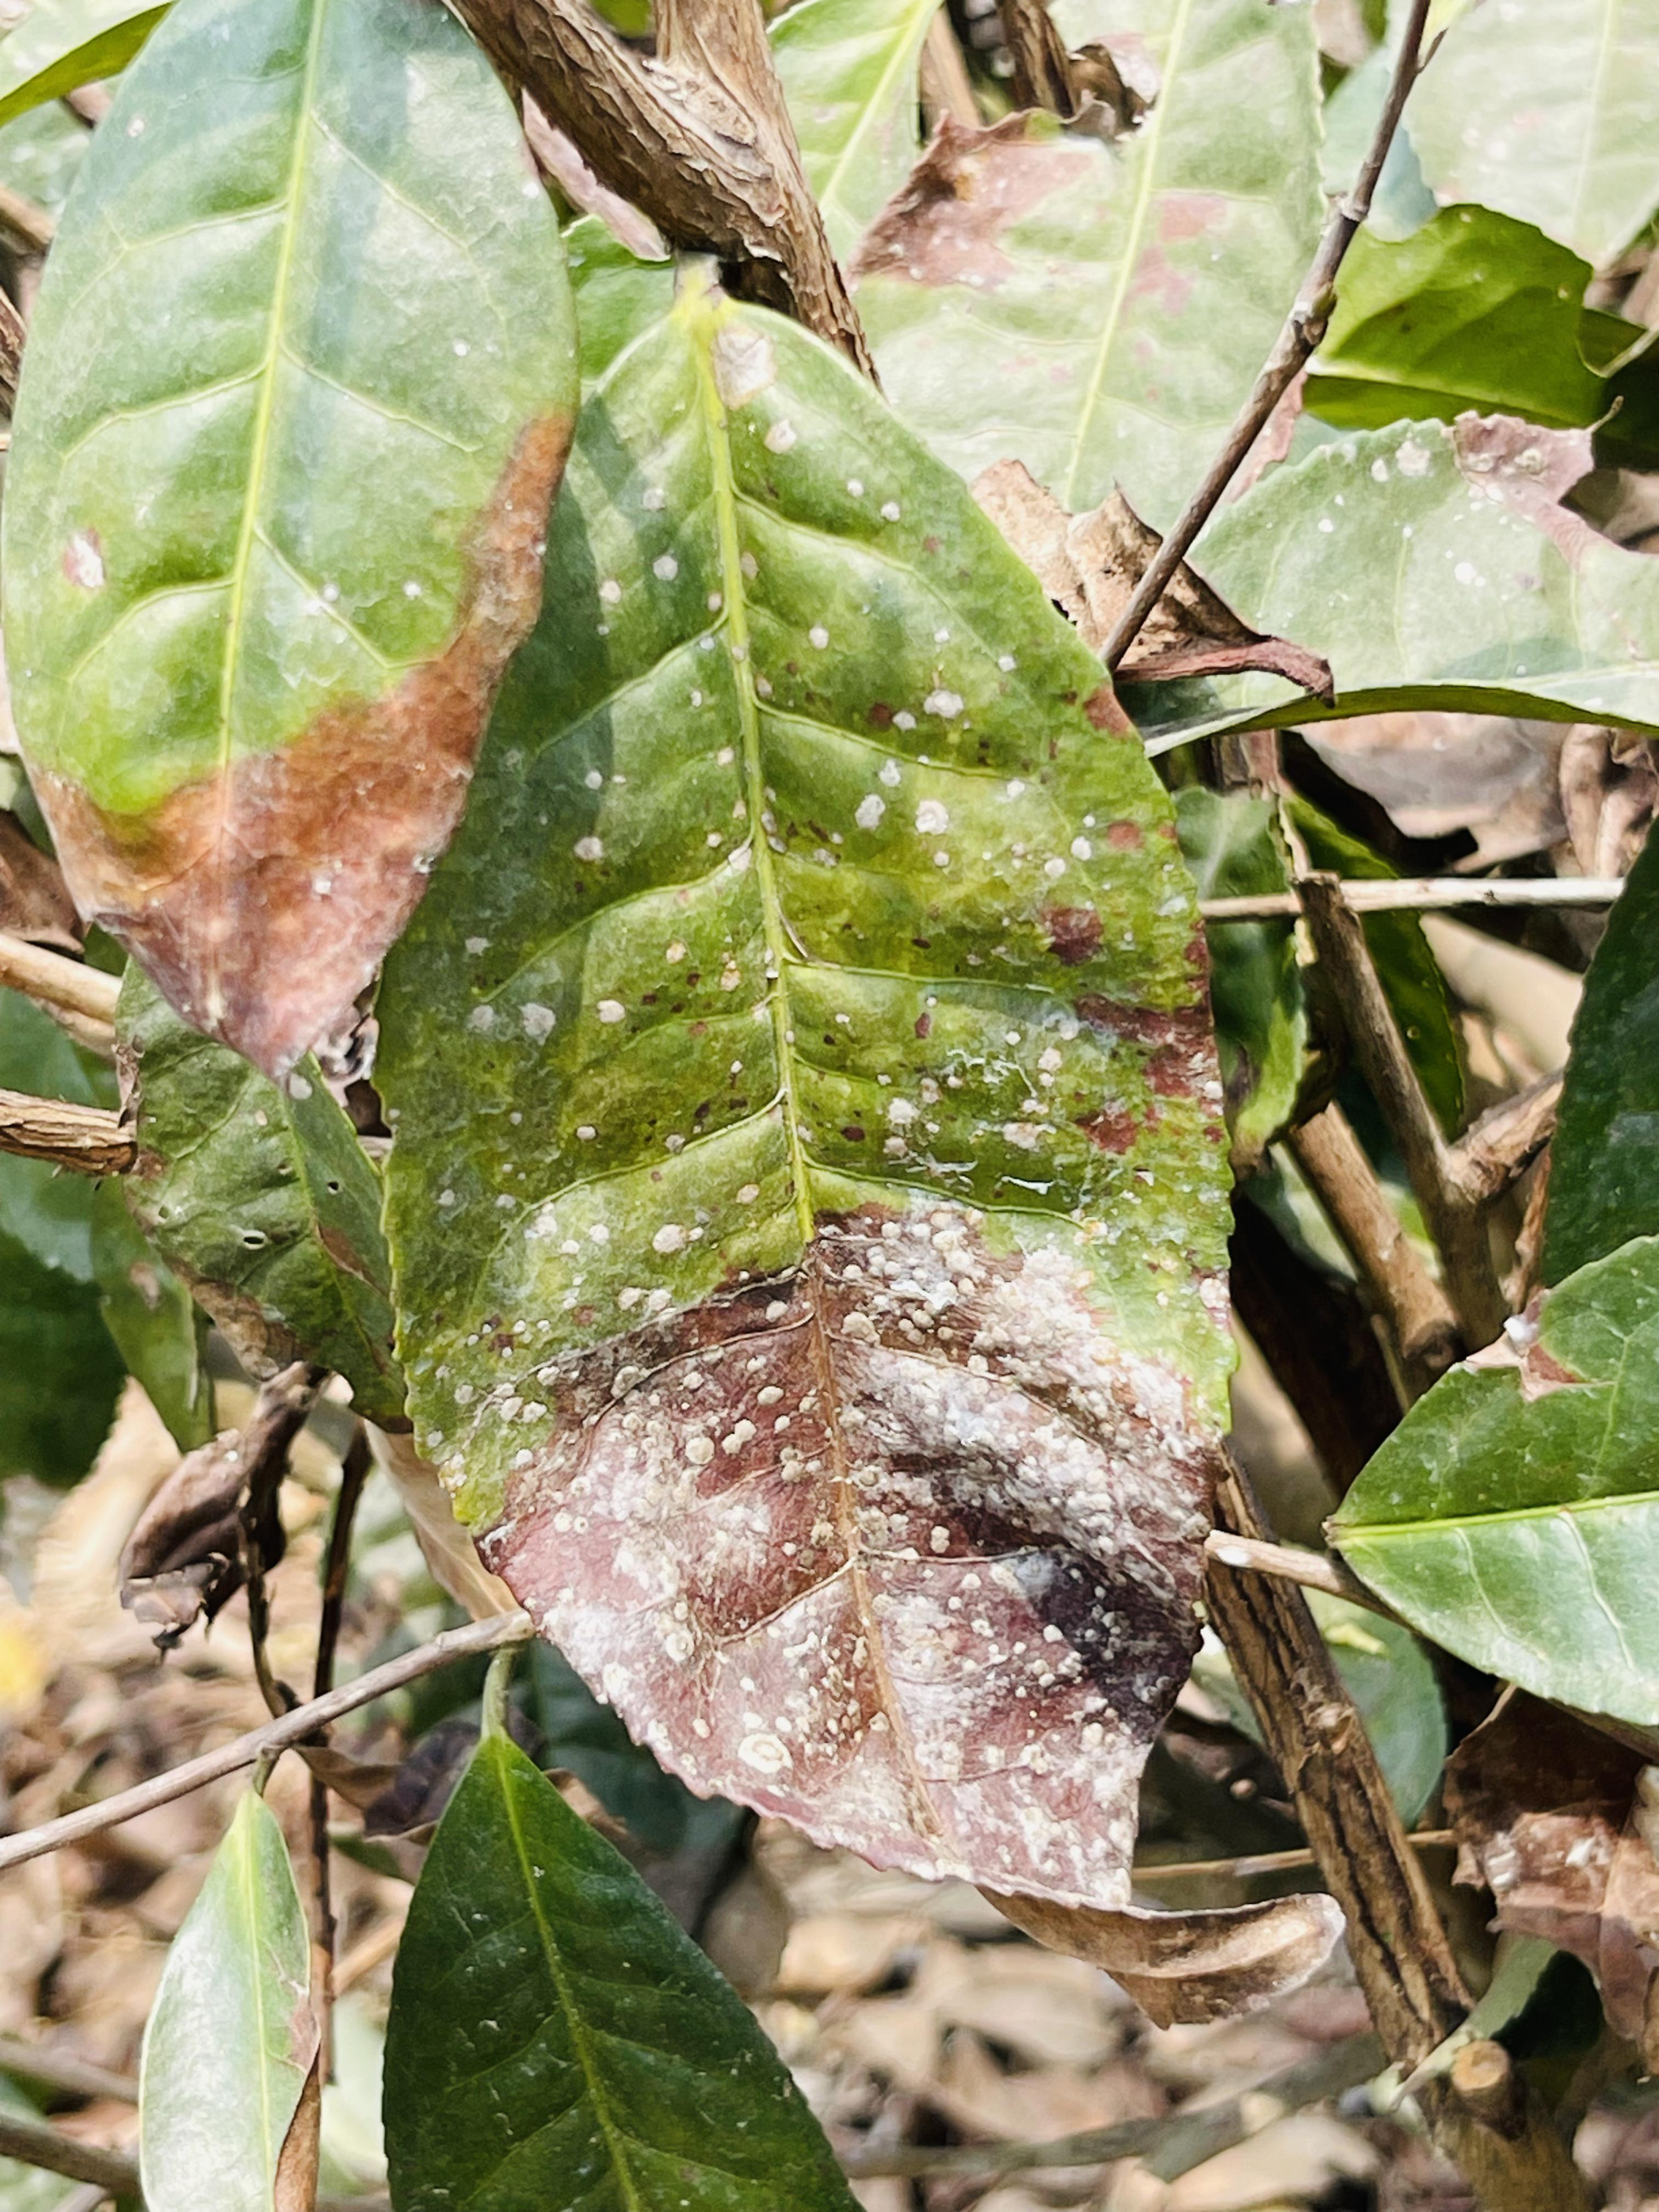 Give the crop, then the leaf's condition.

tea, blight
